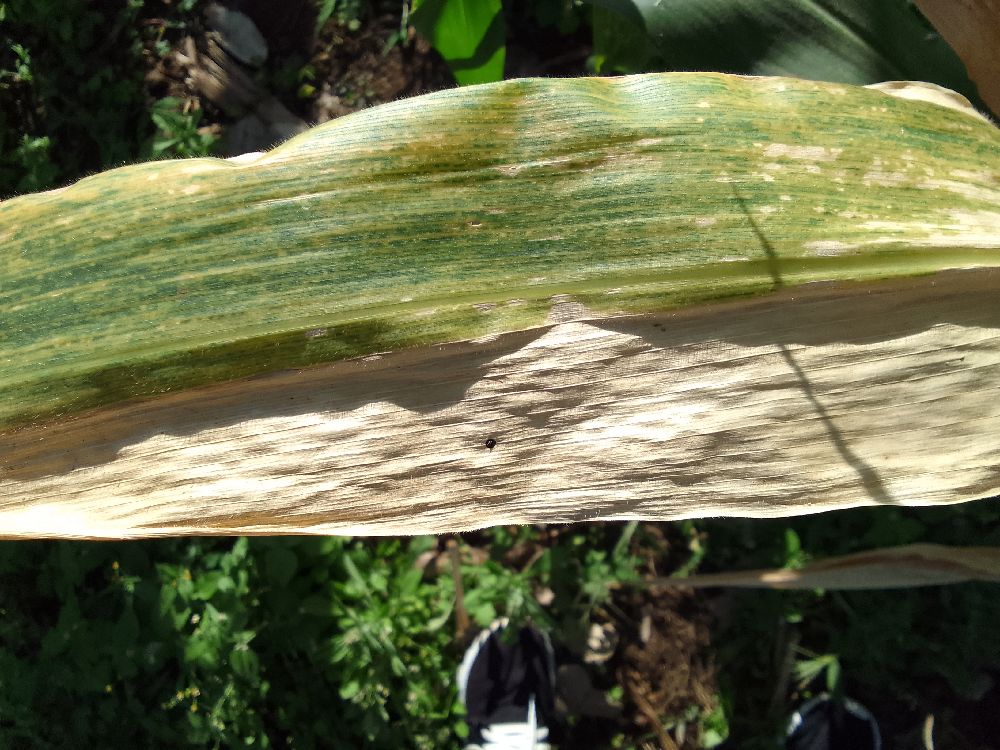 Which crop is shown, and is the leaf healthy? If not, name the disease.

maize, maize lethal necrosis
